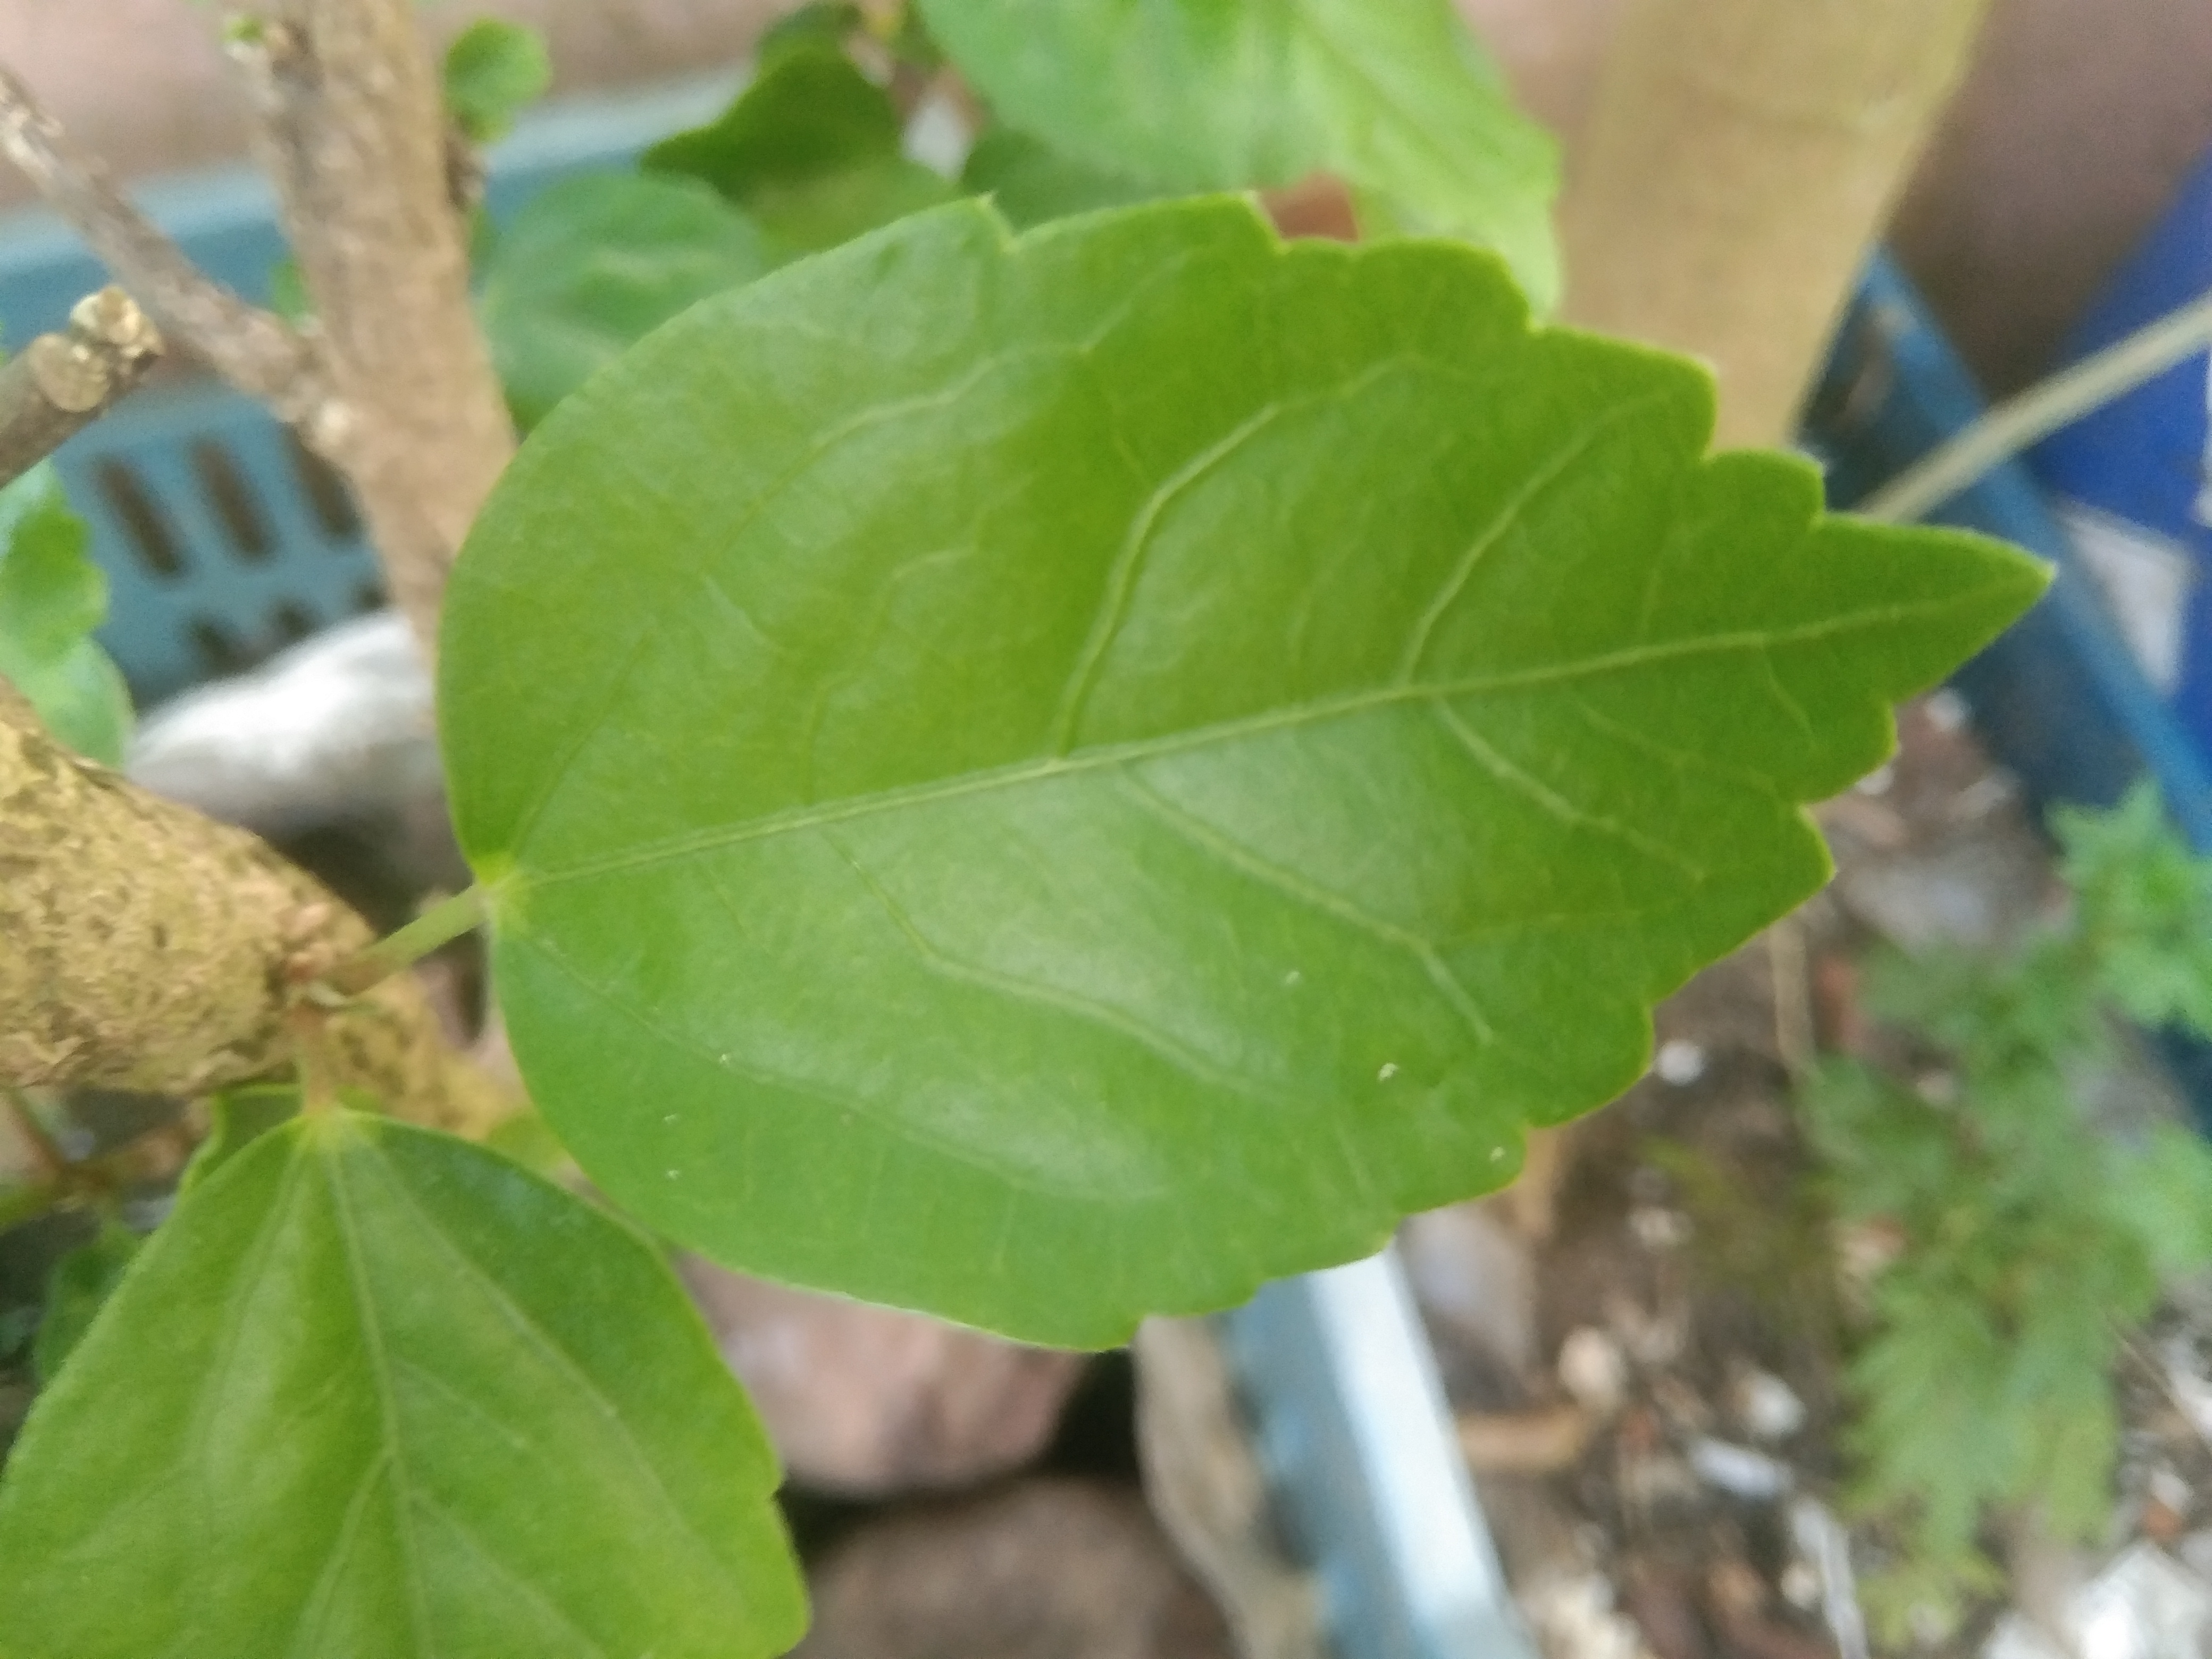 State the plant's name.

hibiscus
